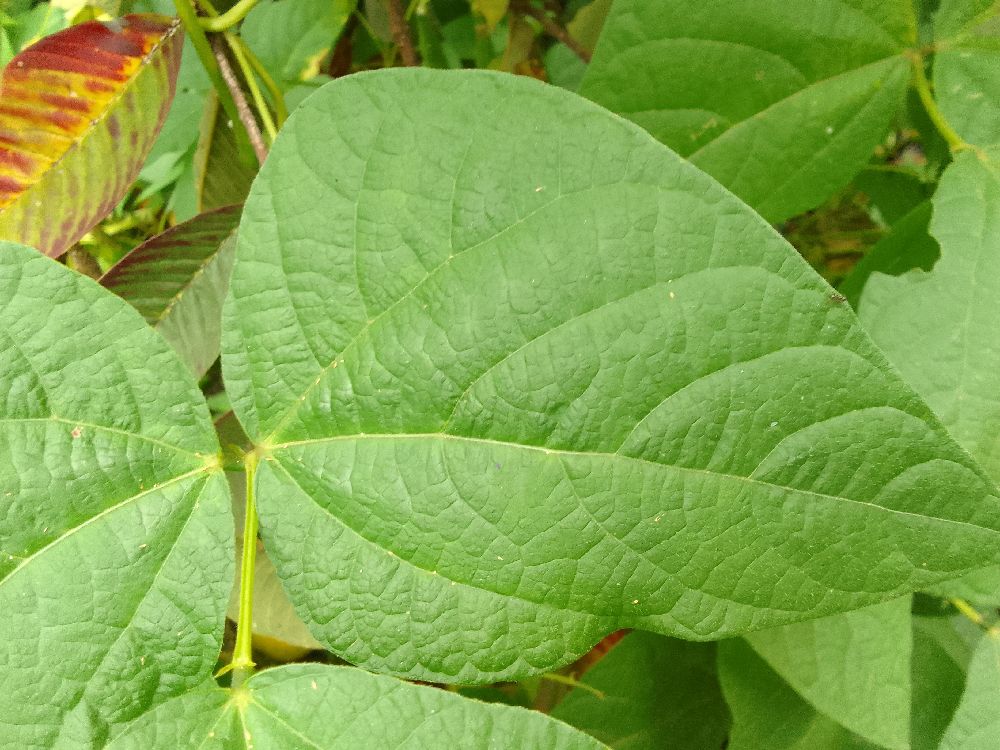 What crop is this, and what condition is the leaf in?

common bean, healthy
